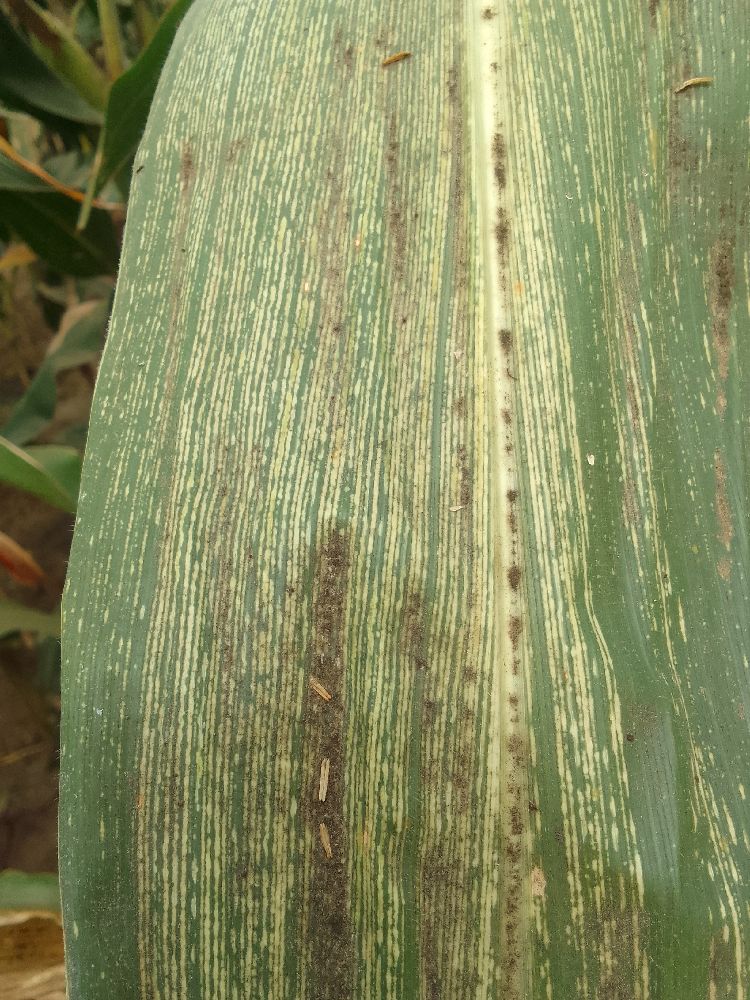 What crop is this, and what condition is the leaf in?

maize, maize streak virus
